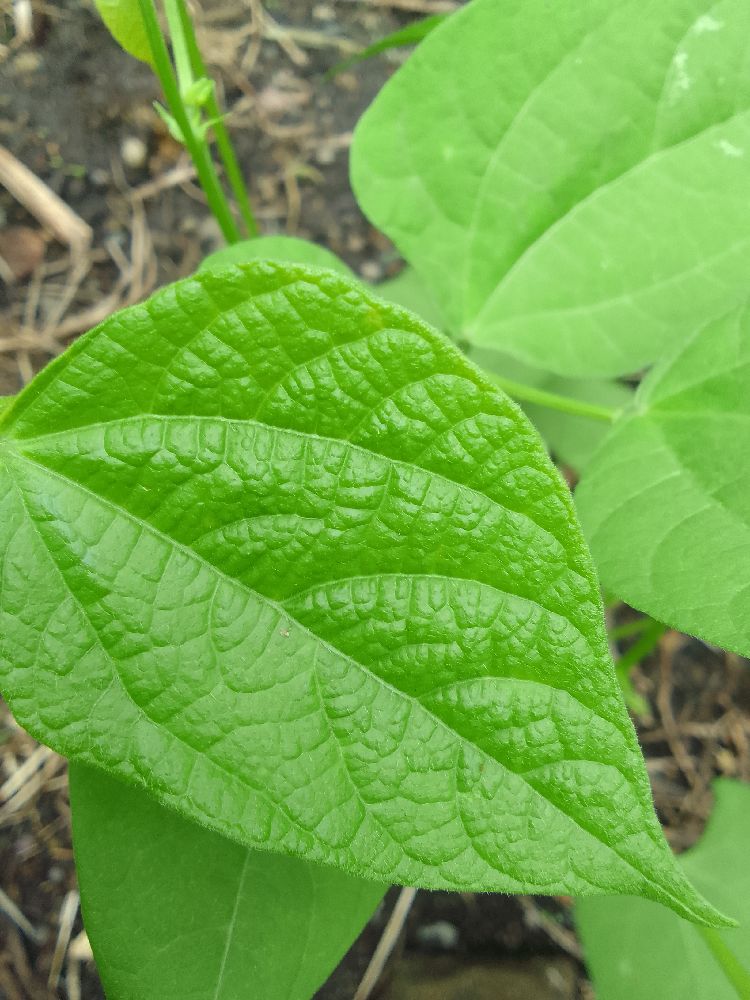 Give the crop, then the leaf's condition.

common bean, healthy
